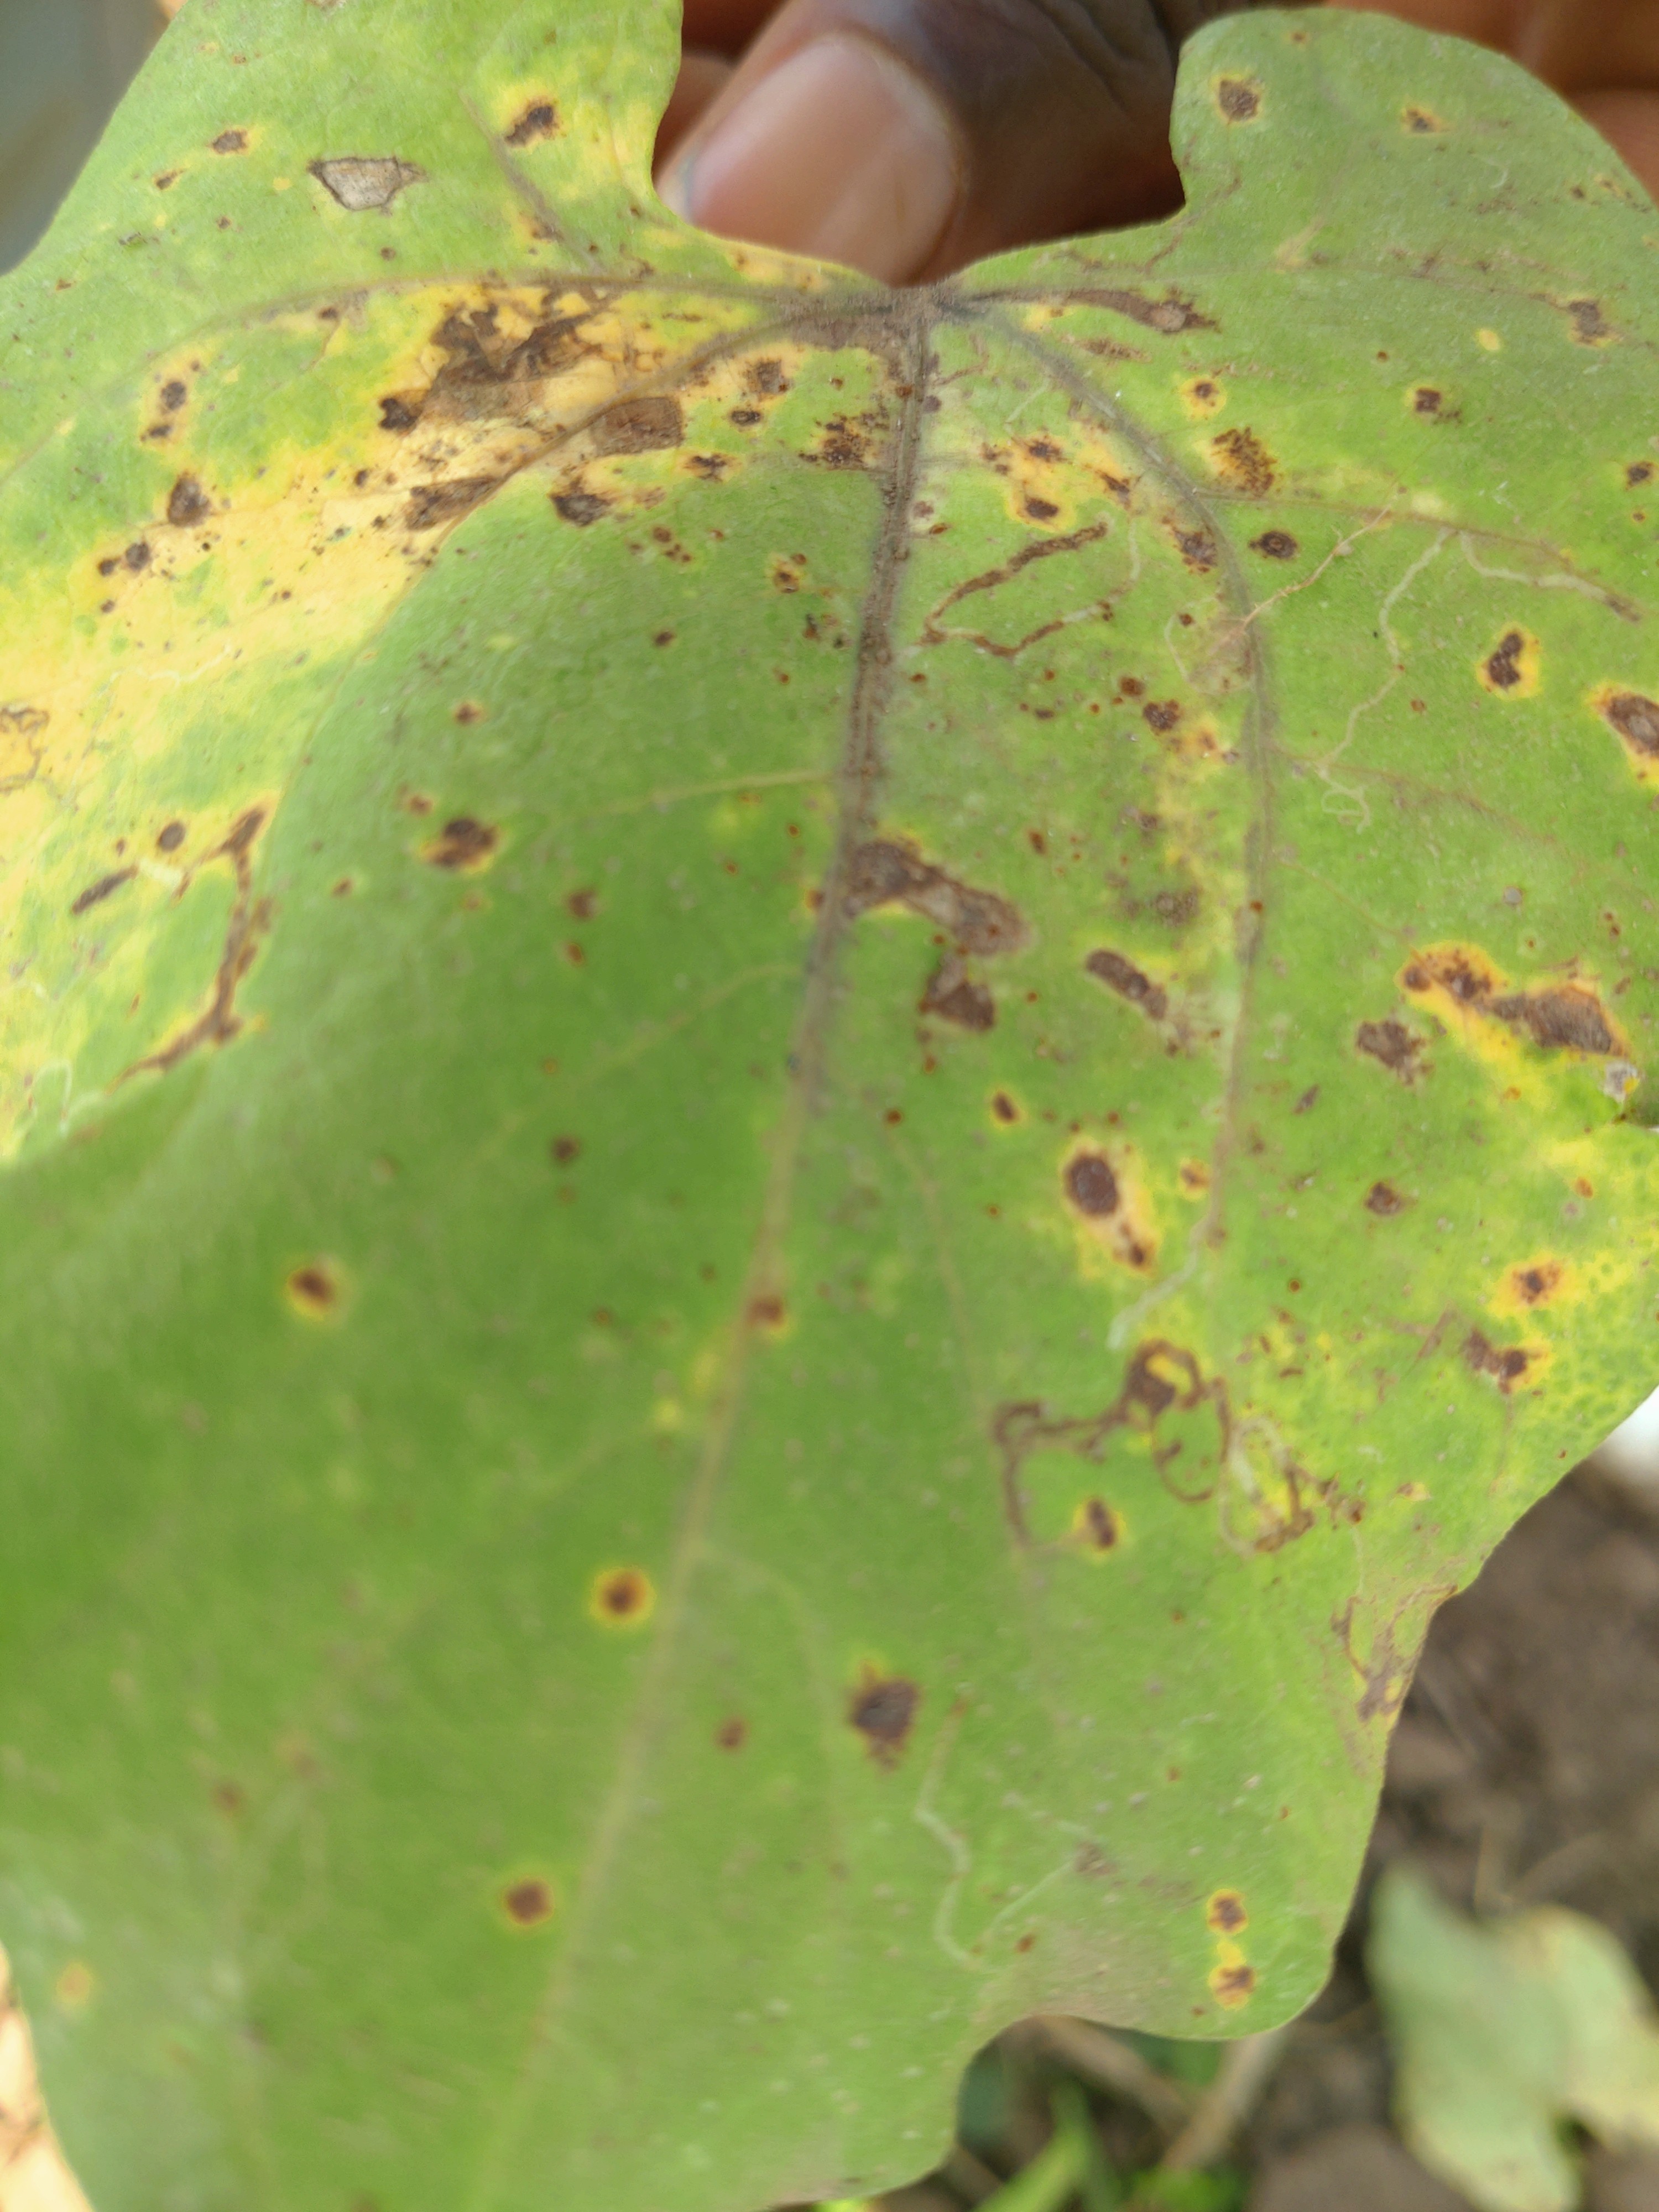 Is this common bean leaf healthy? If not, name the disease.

anthracnose
